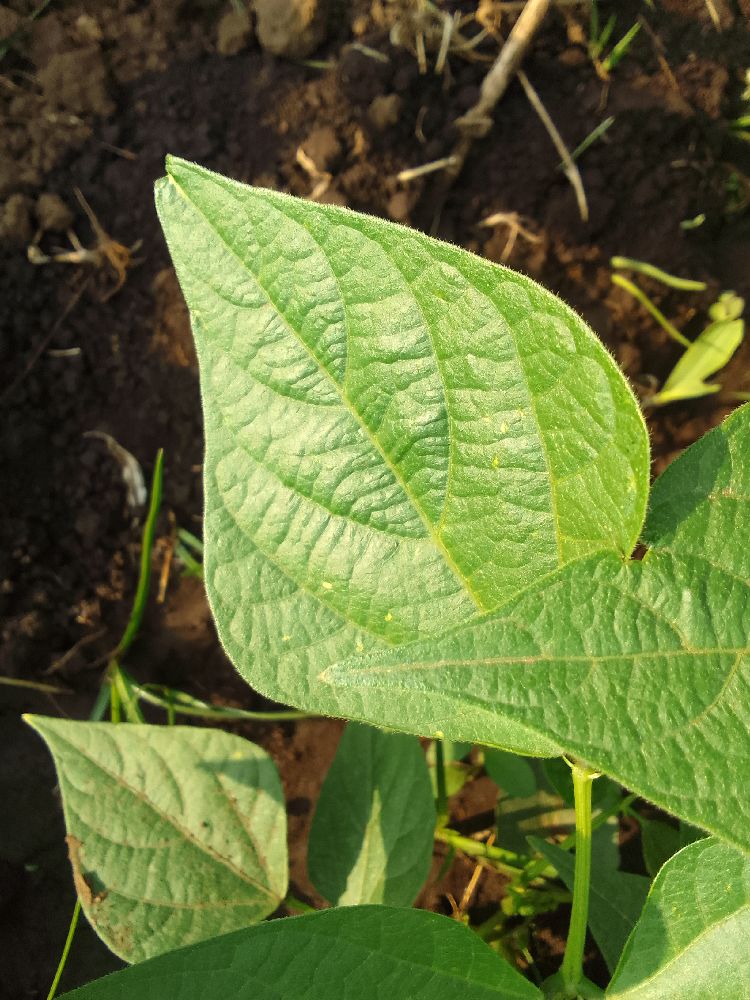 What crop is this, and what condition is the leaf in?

common bean, healthy
